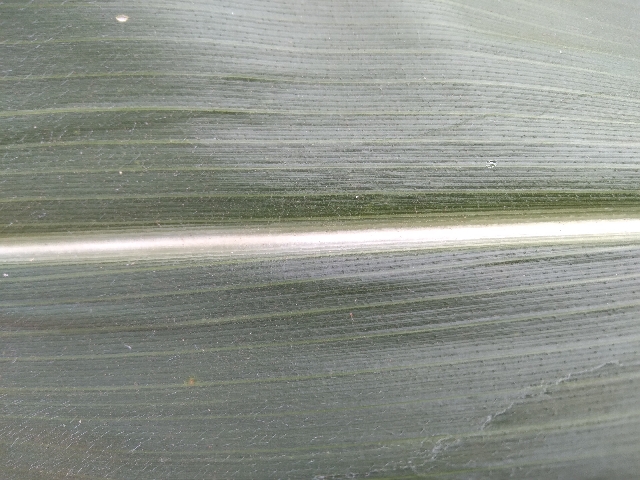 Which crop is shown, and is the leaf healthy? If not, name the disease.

maize, healthy
